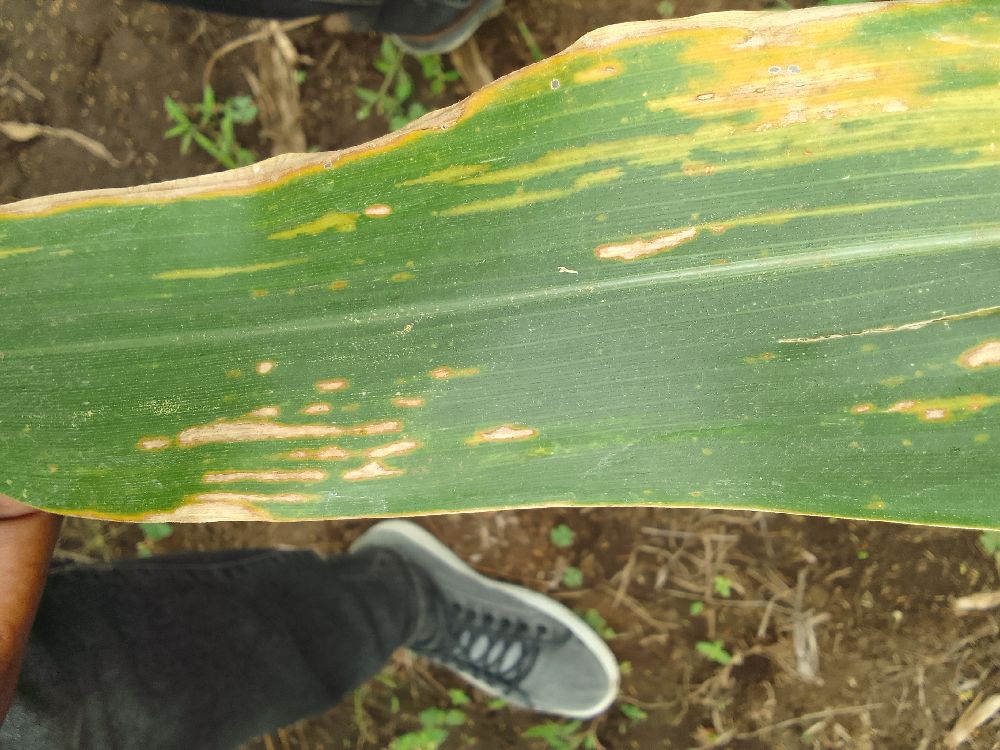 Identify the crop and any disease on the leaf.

maize, maize lethal necrosis
